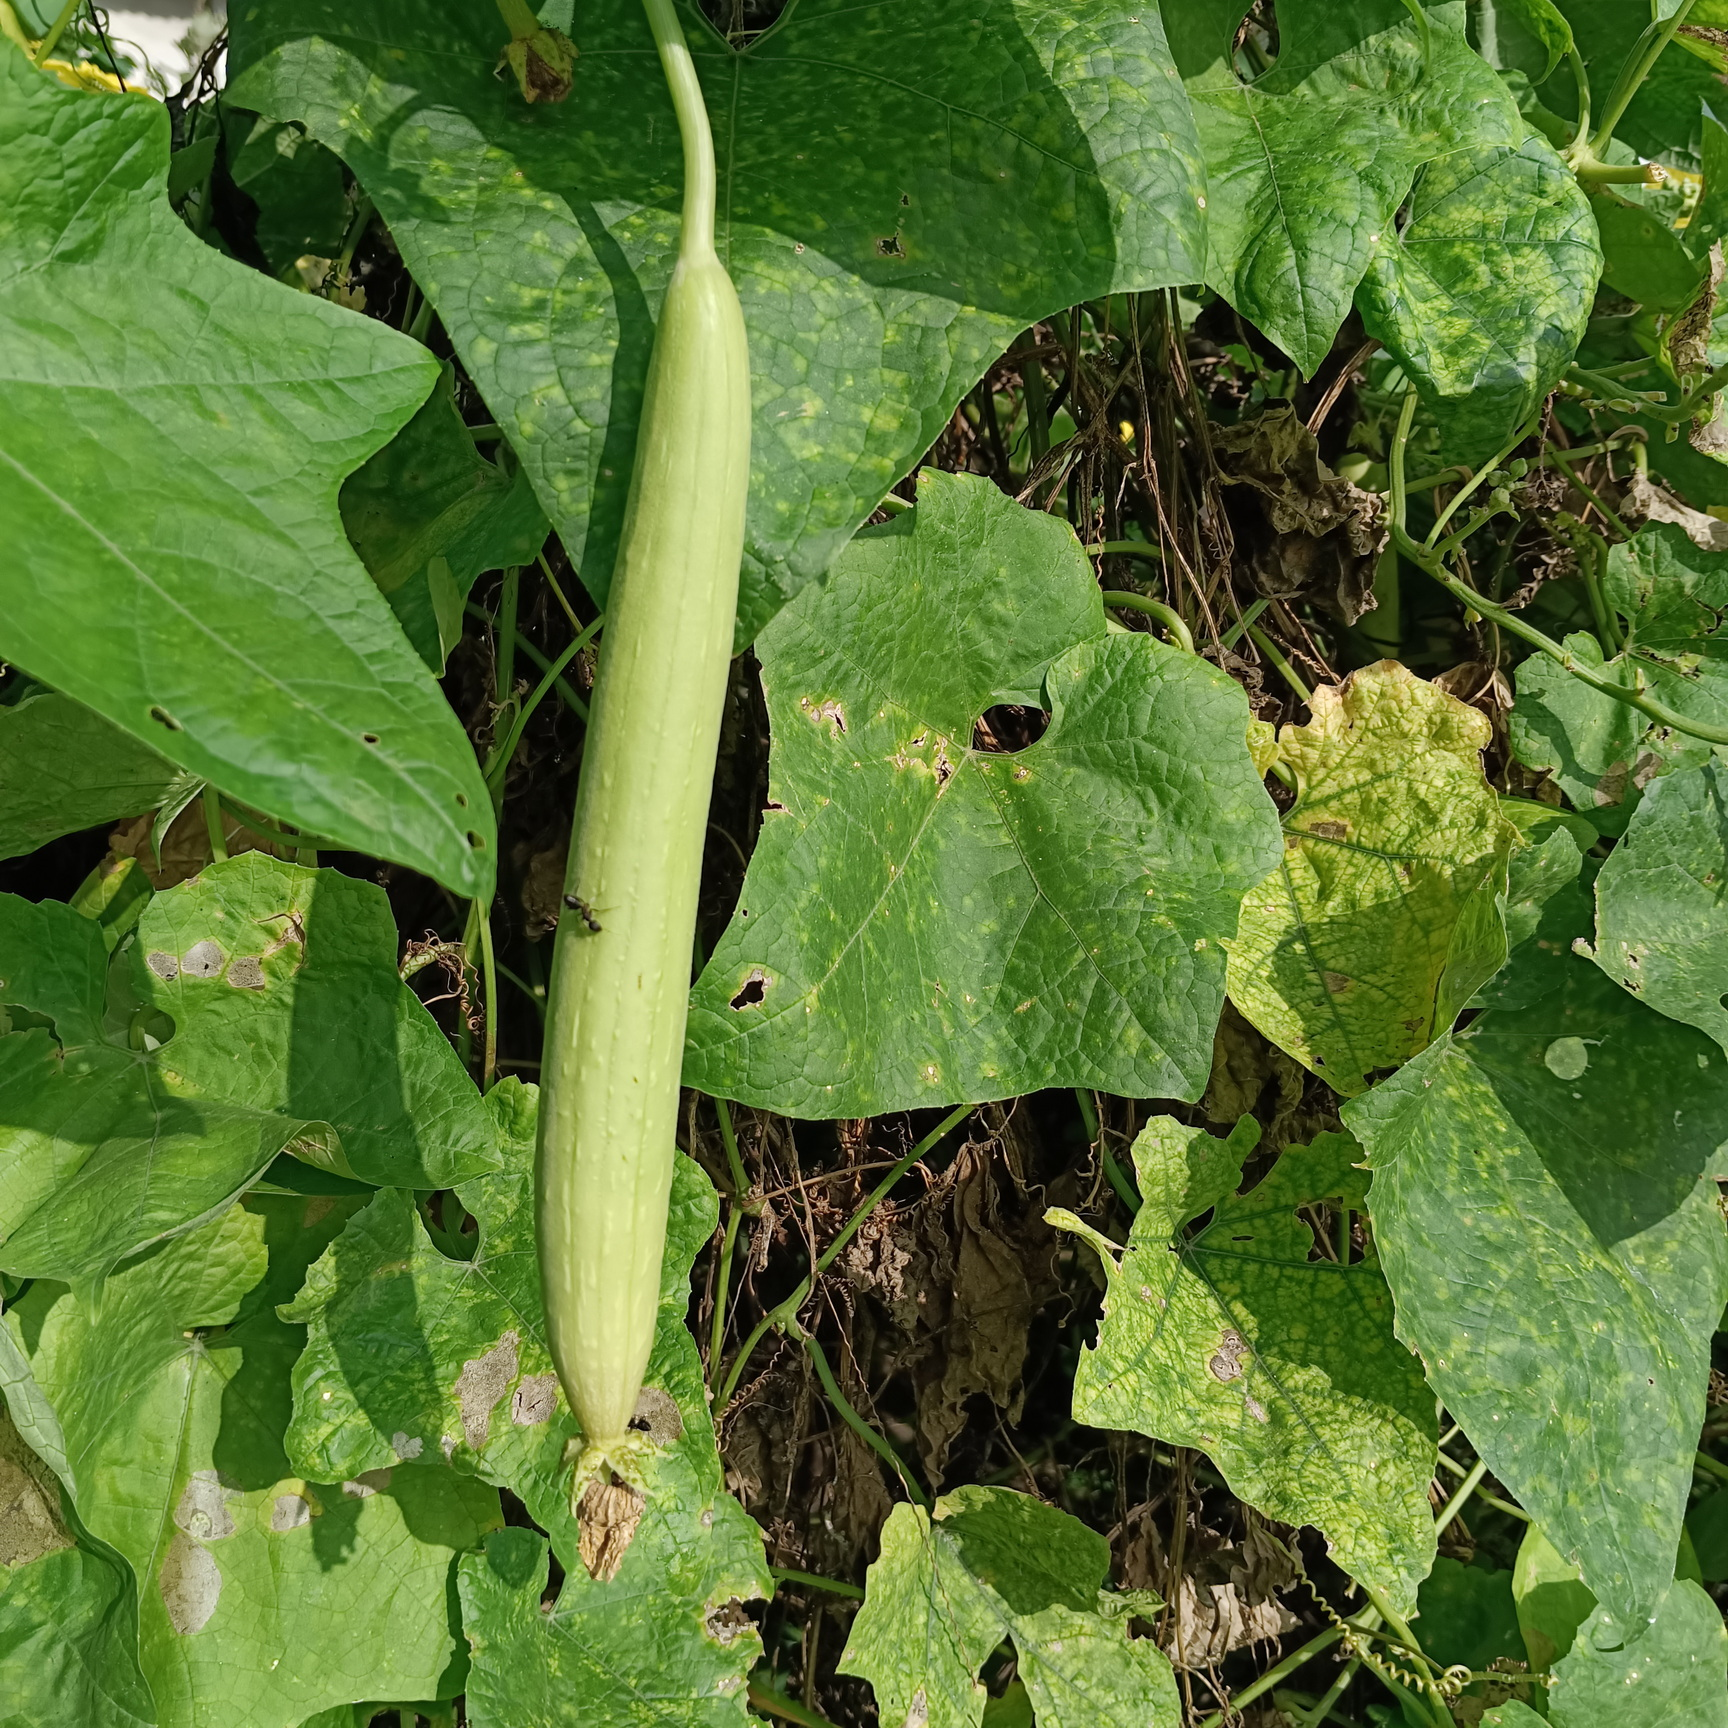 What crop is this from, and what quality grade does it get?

luffa, fresh
